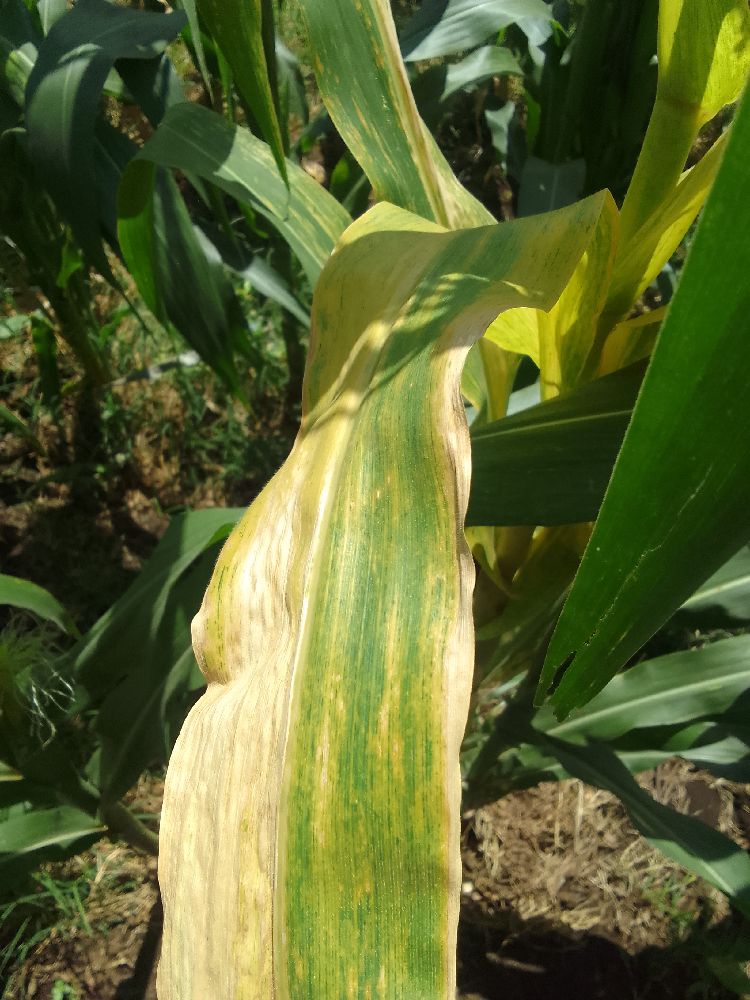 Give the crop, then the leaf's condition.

maize, maize lethal necrosis
